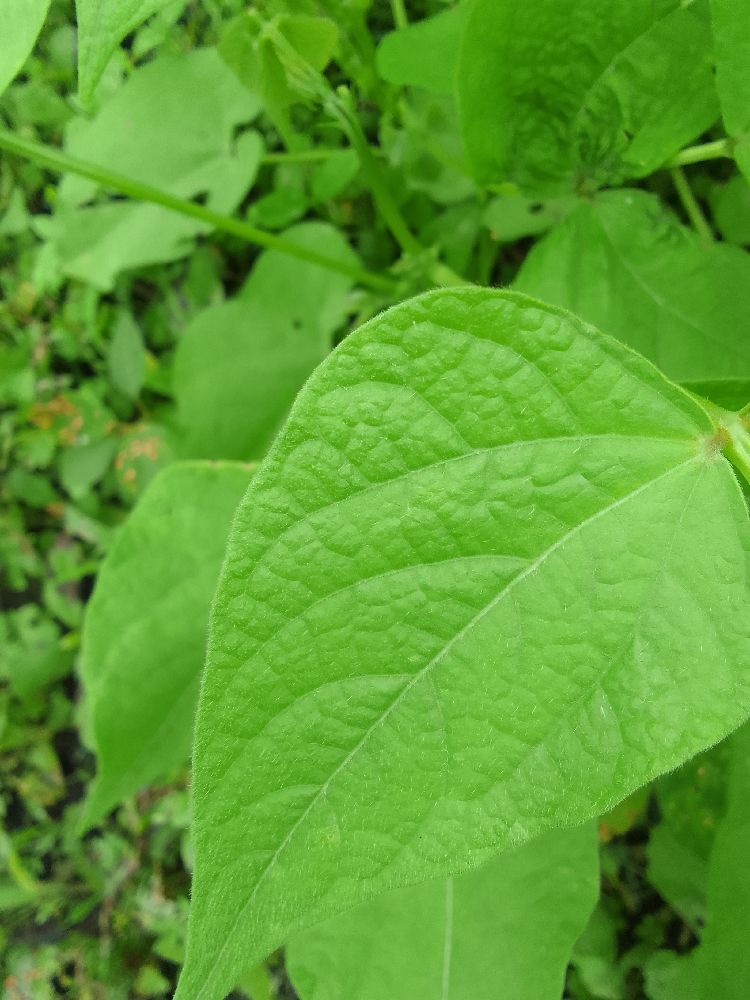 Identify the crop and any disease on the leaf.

common bean, healthy
